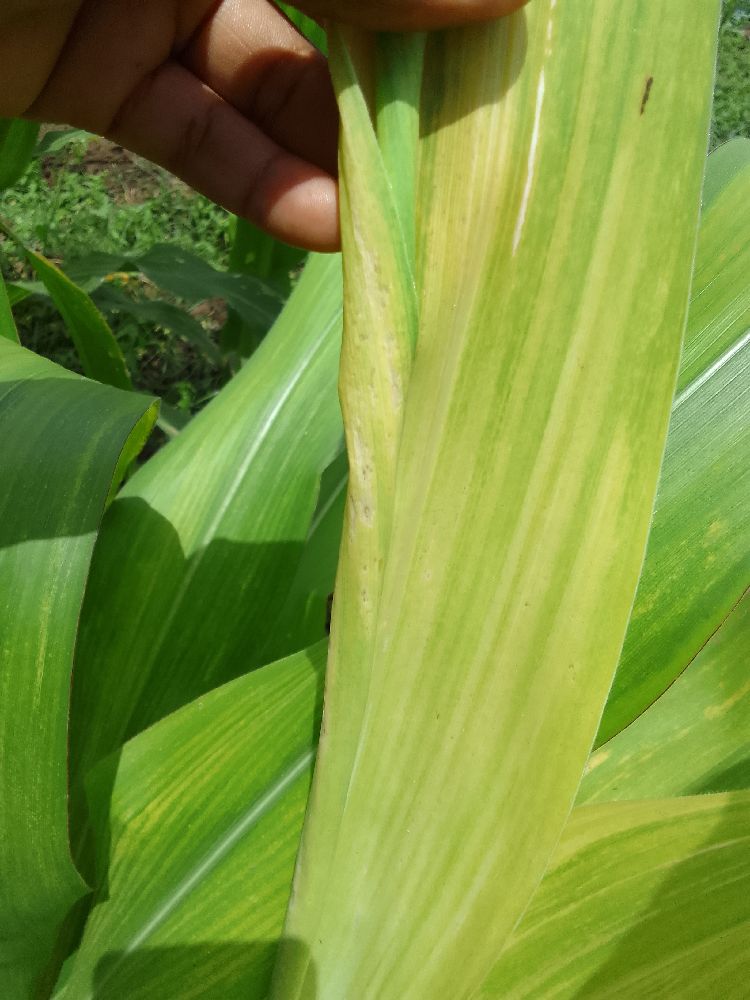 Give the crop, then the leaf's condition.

maize, maize lethal necrosis
